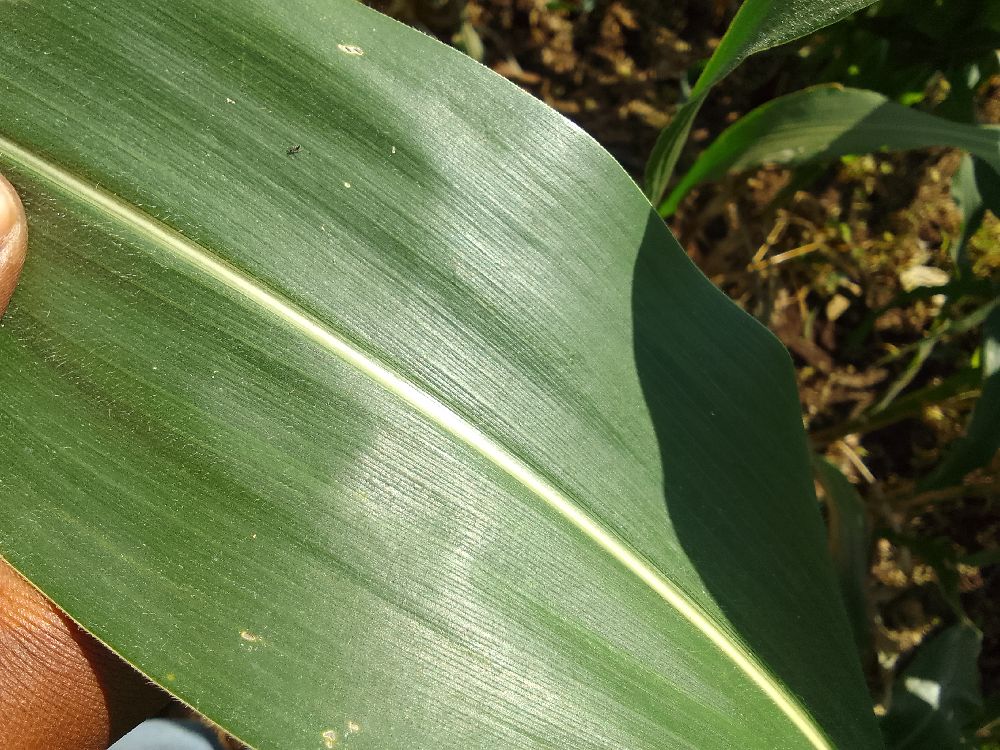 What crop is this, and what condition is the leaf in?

maize, healthy
